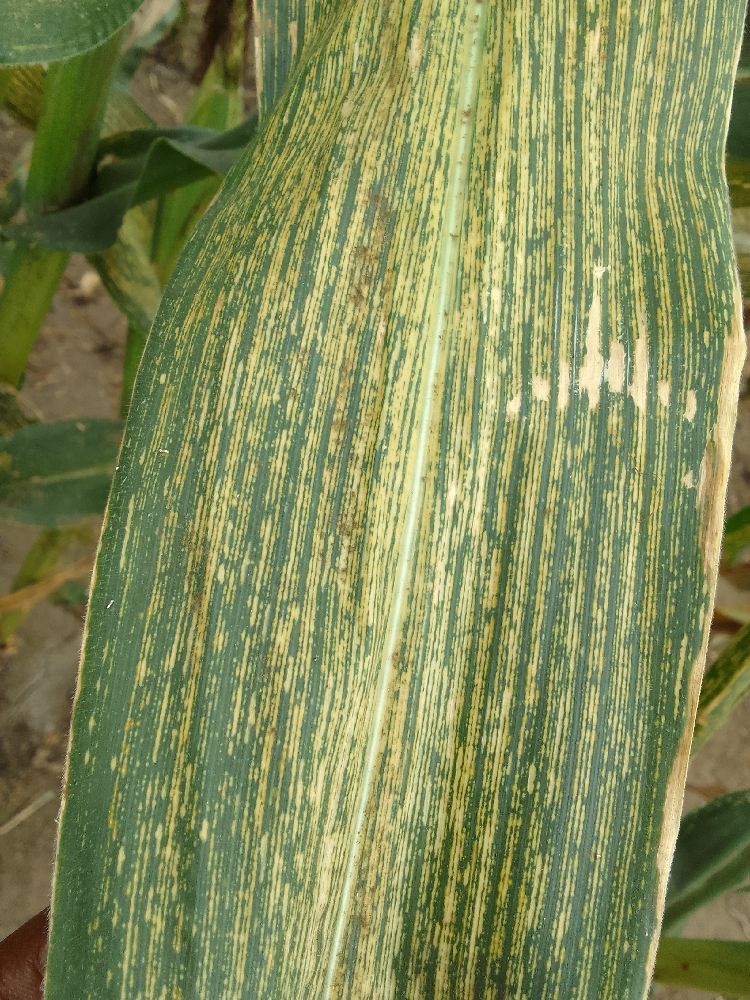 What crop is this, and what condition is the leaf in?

maize, maize streak virus
